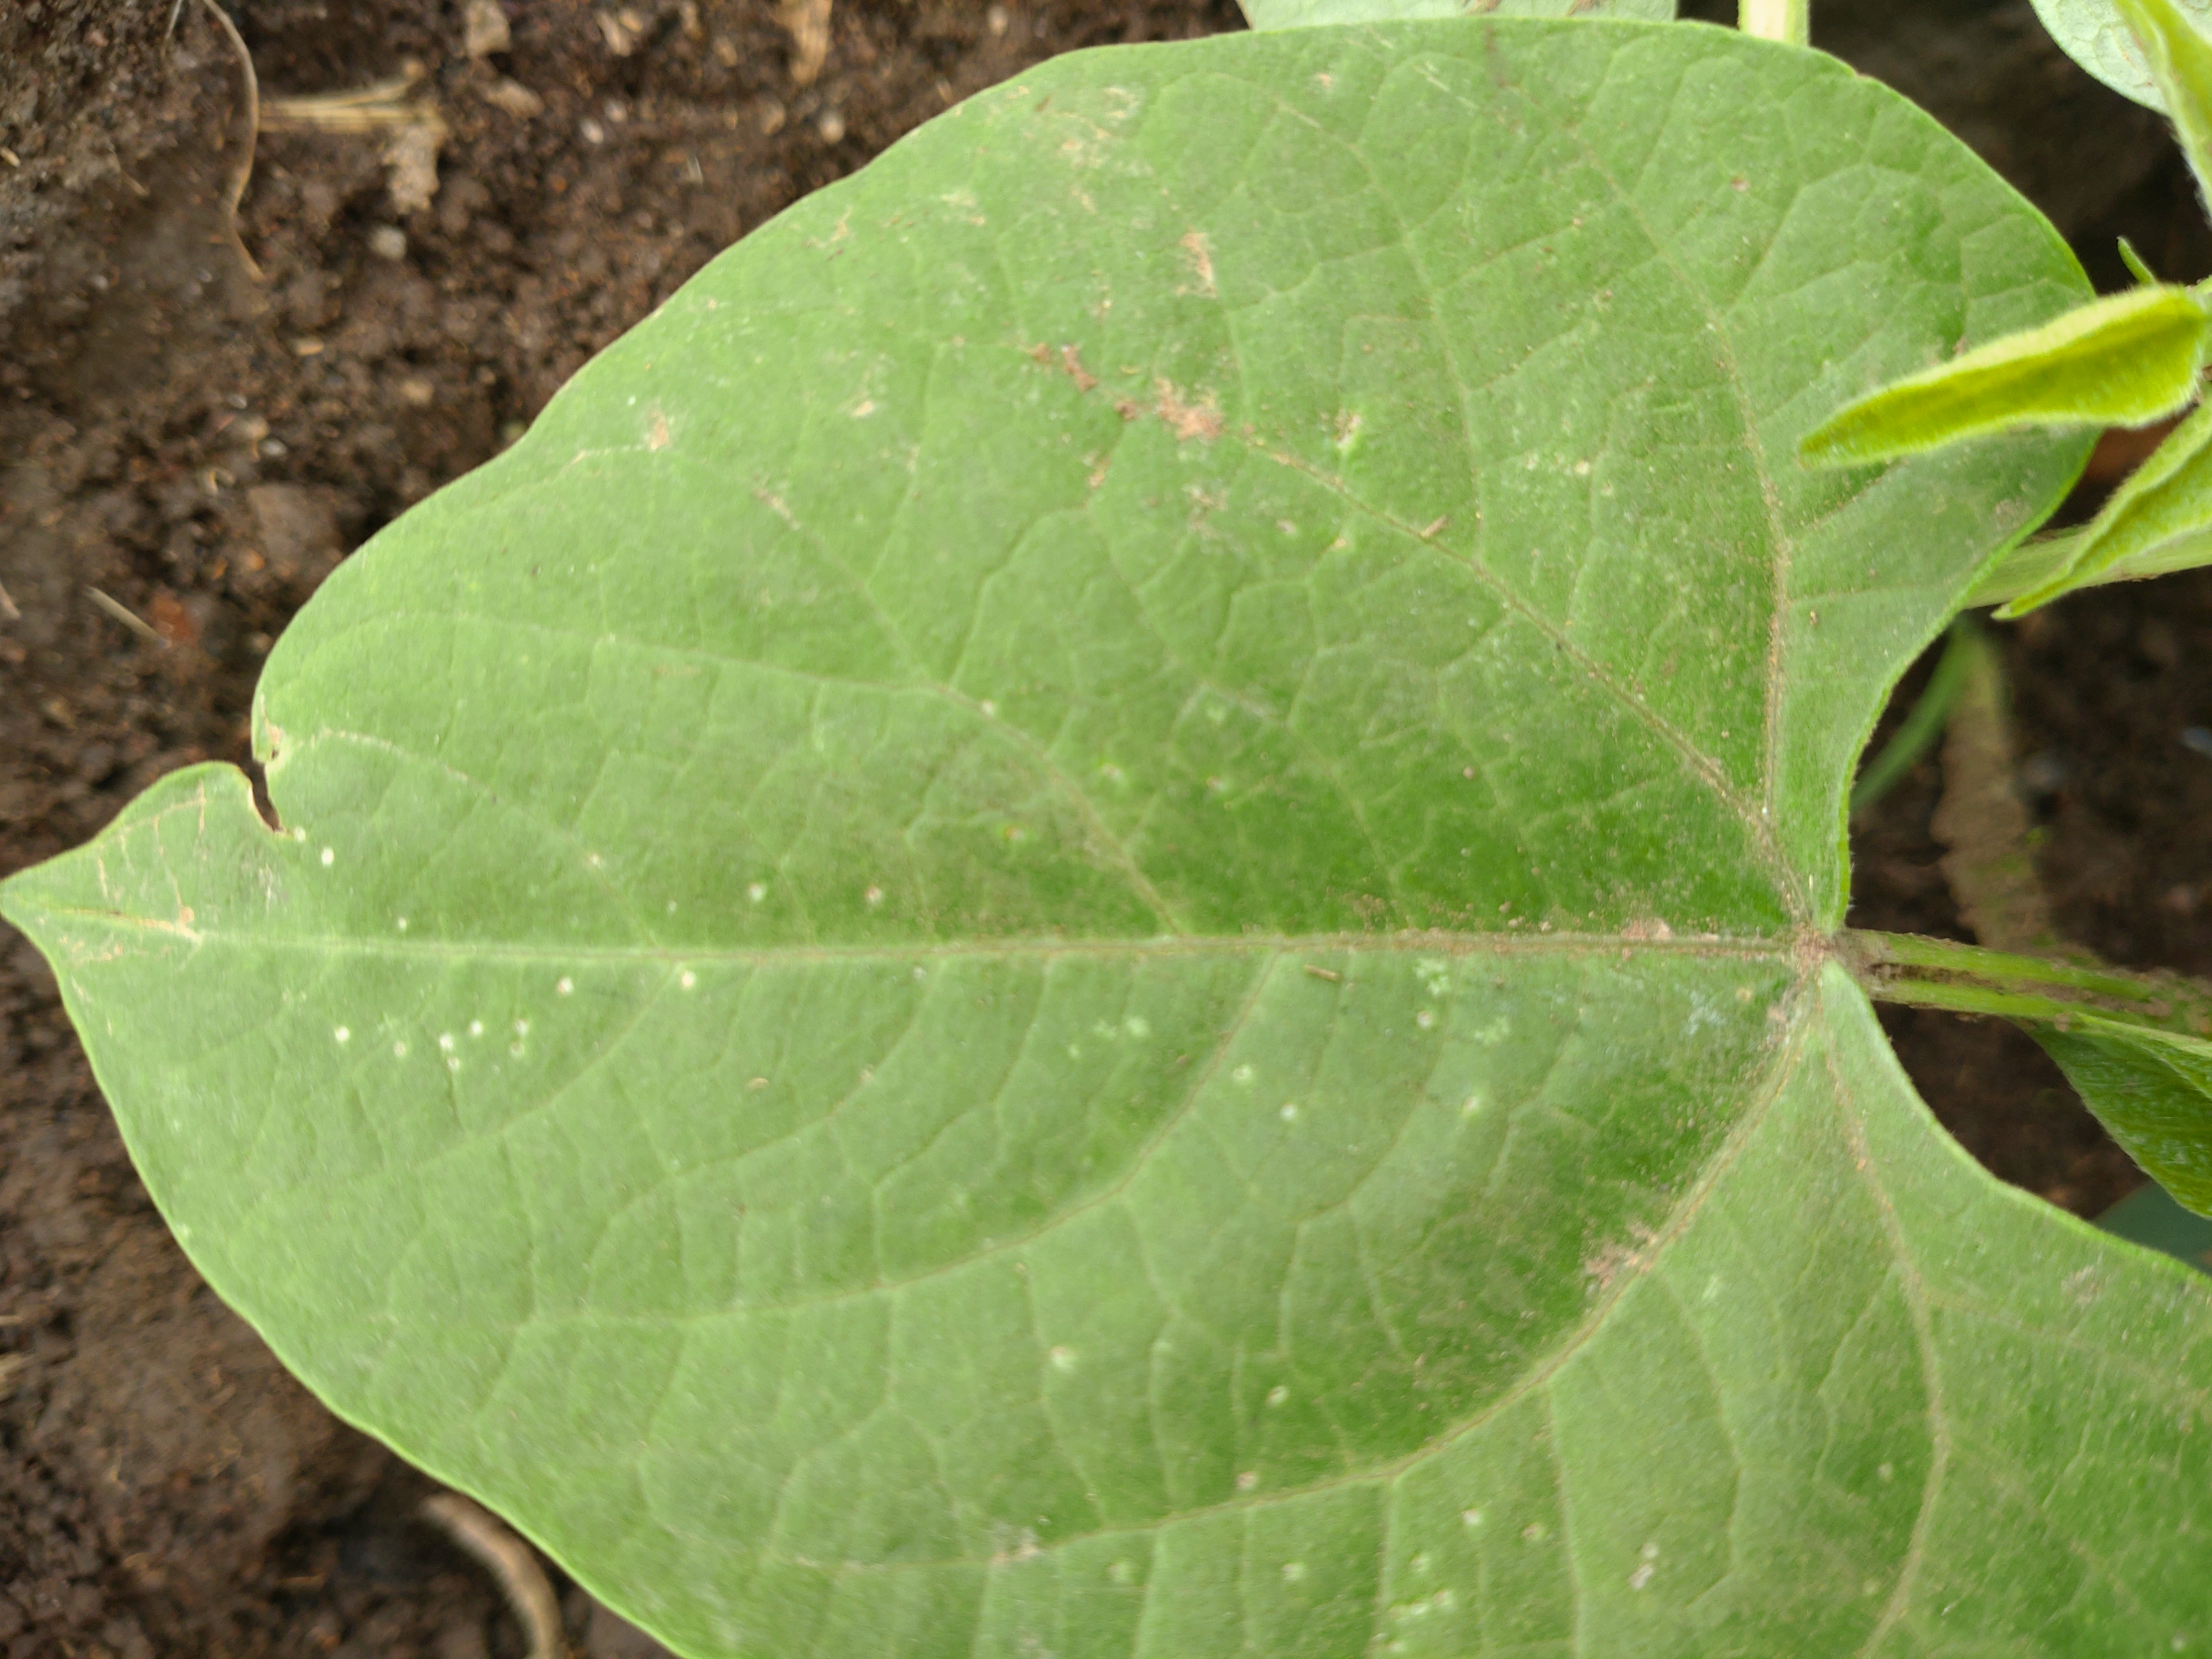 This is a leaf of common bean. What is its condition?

healthy
